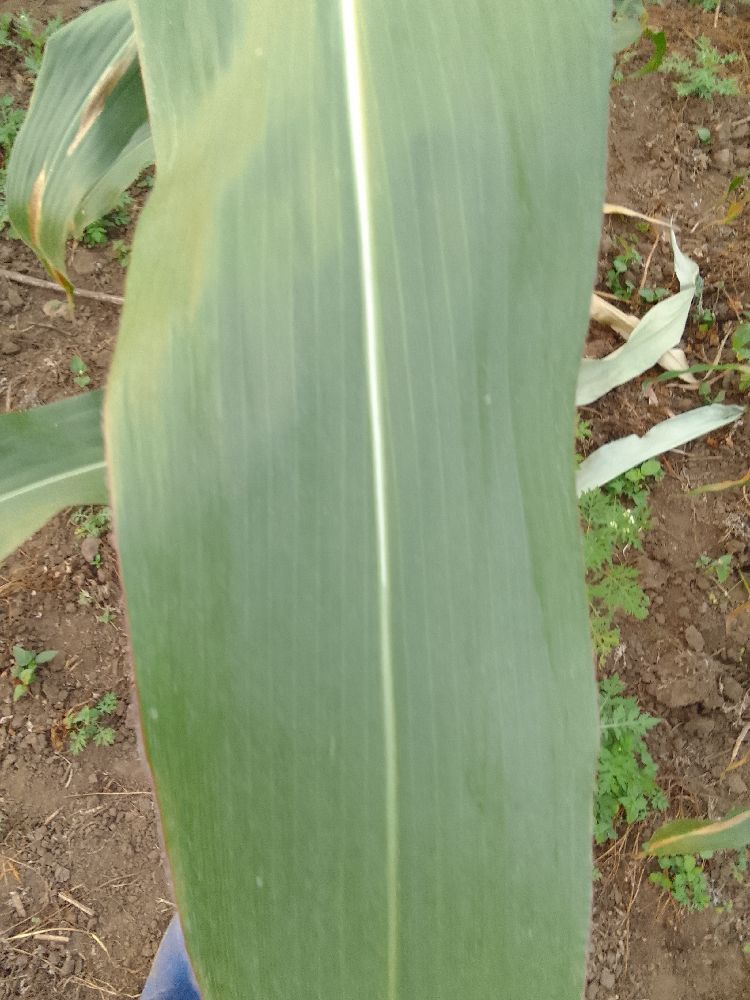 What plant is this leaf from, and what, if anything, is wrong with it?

maize, healthy
